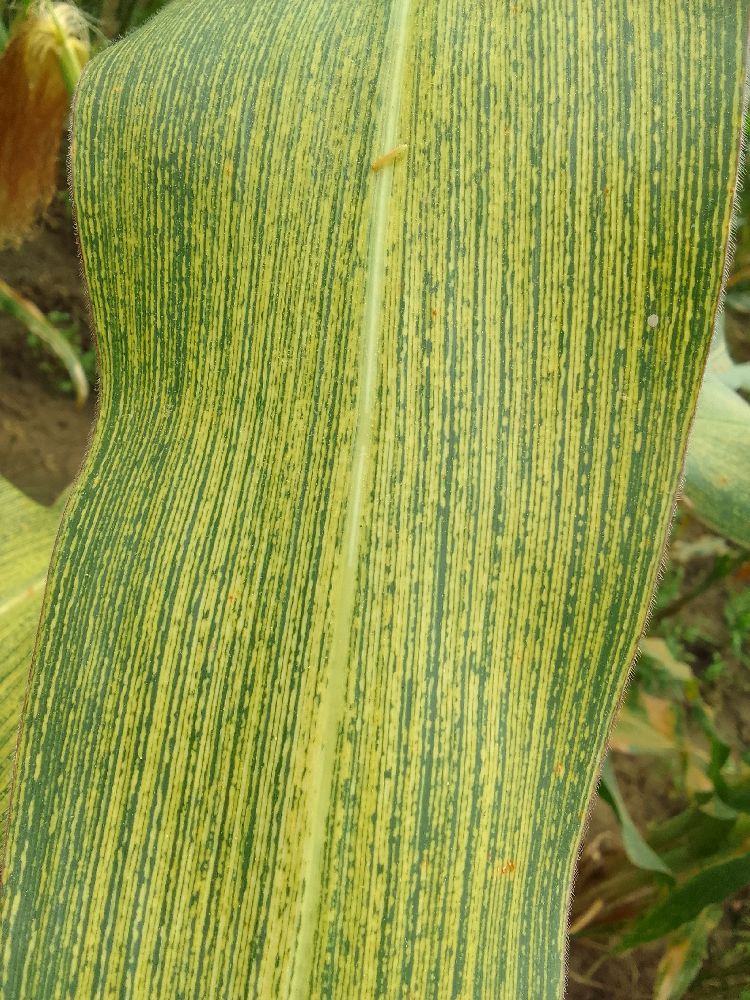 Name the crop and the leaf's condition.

maize, maize streak virus
